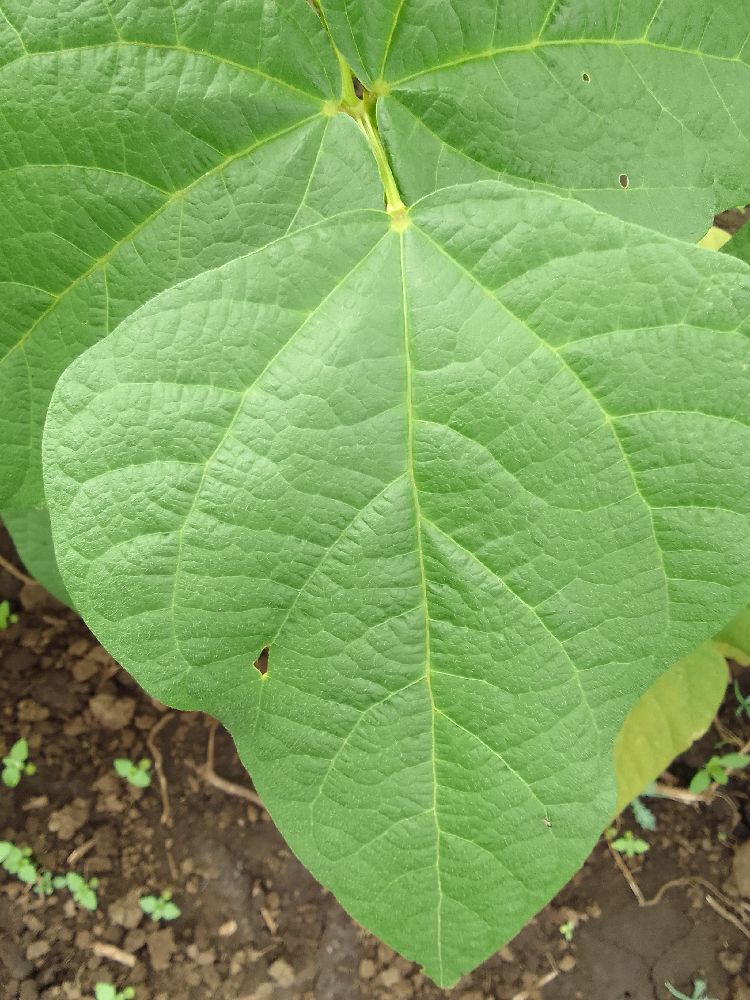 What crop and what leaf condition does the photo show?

common bean, healthy
